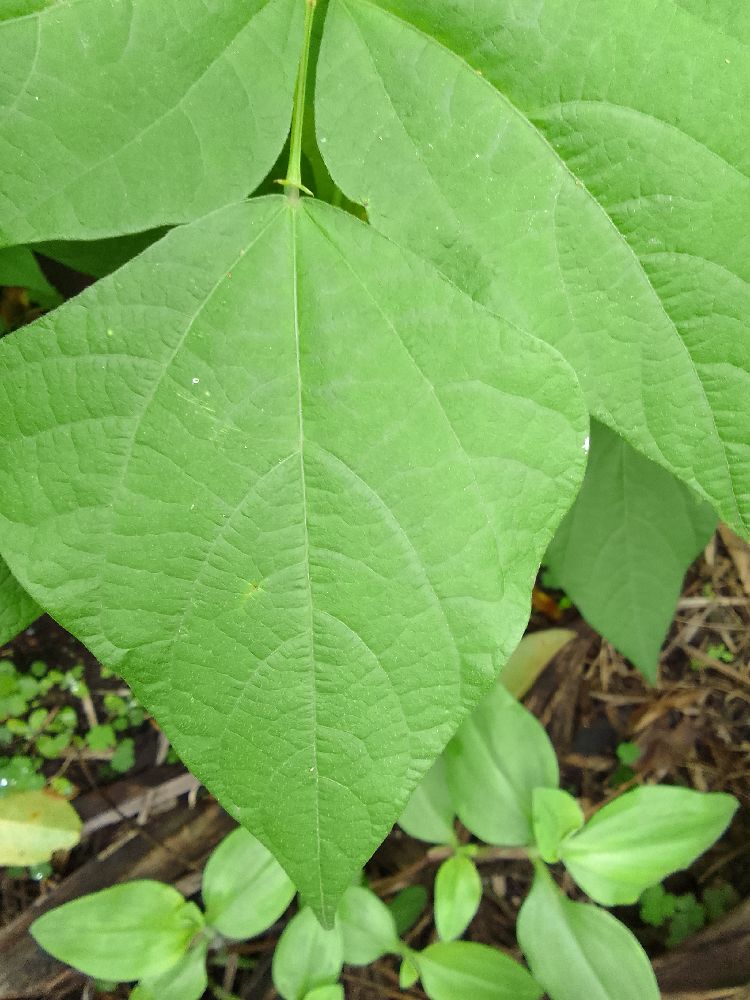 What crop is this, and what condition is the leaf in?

common bean, healthy
